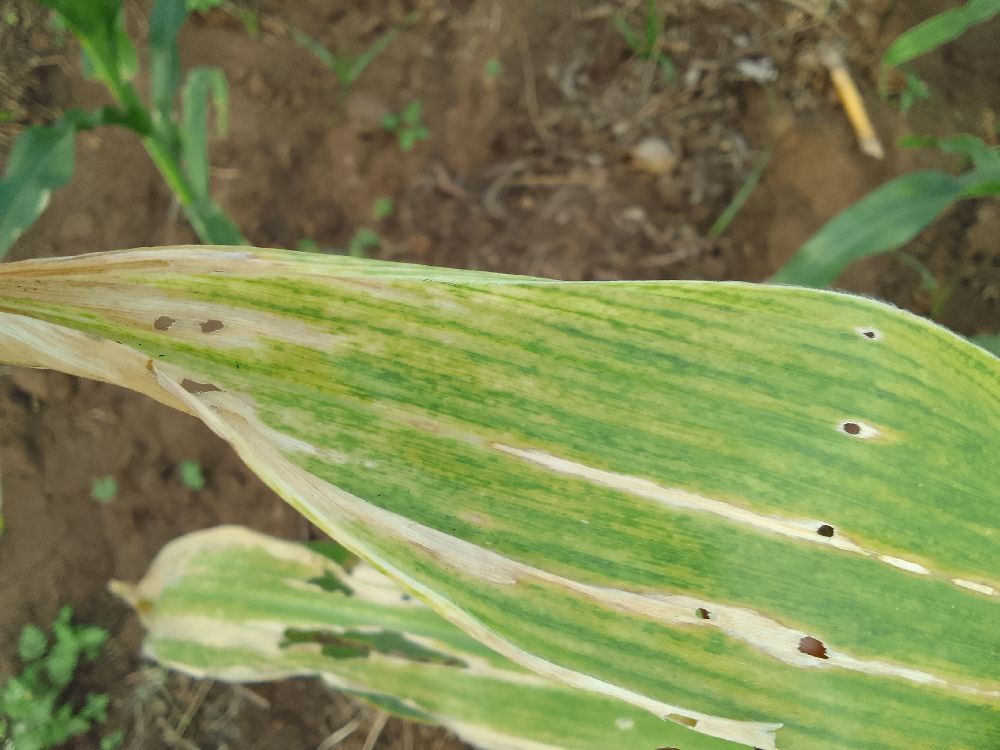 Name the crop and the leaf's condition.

maize, maize lethal necrosis
